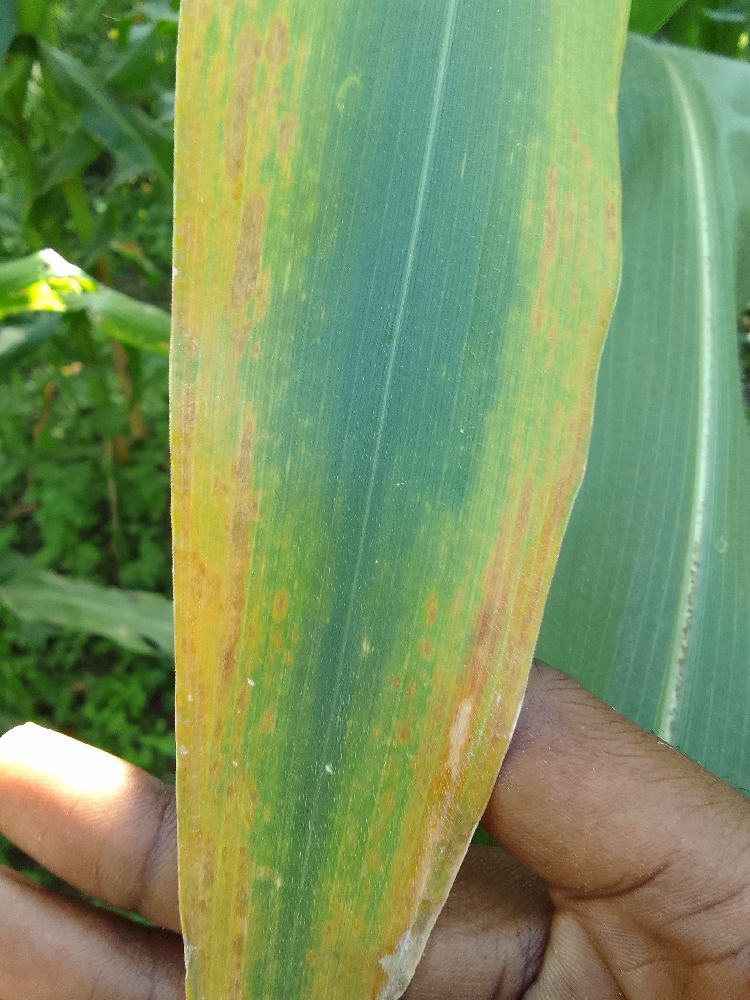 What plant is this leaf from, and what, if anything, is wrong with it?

maize, maize lethal necrosis
